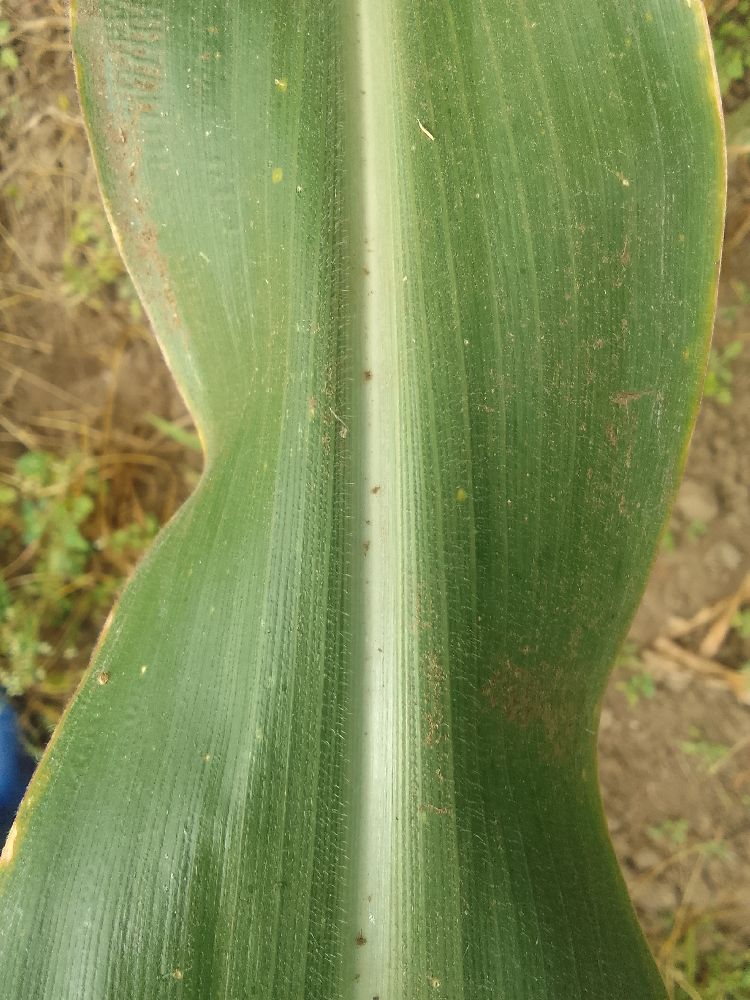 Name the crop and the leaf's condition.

maize, healthy
